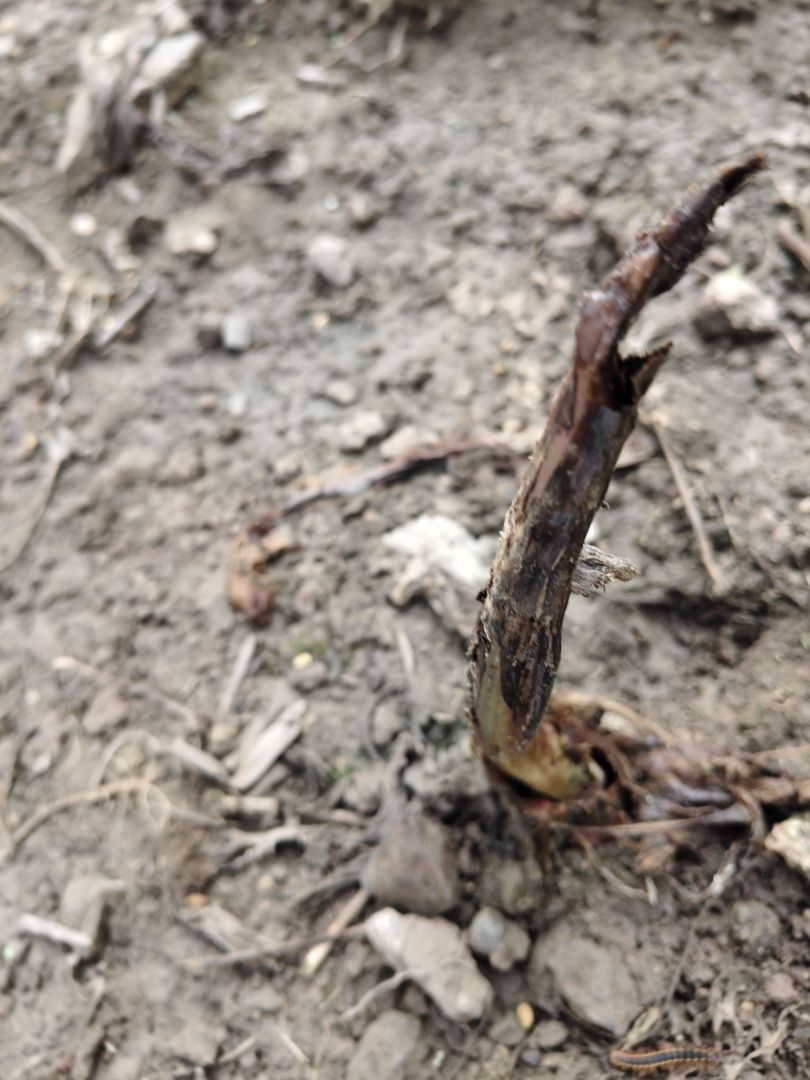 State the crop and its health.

taro, root rot
